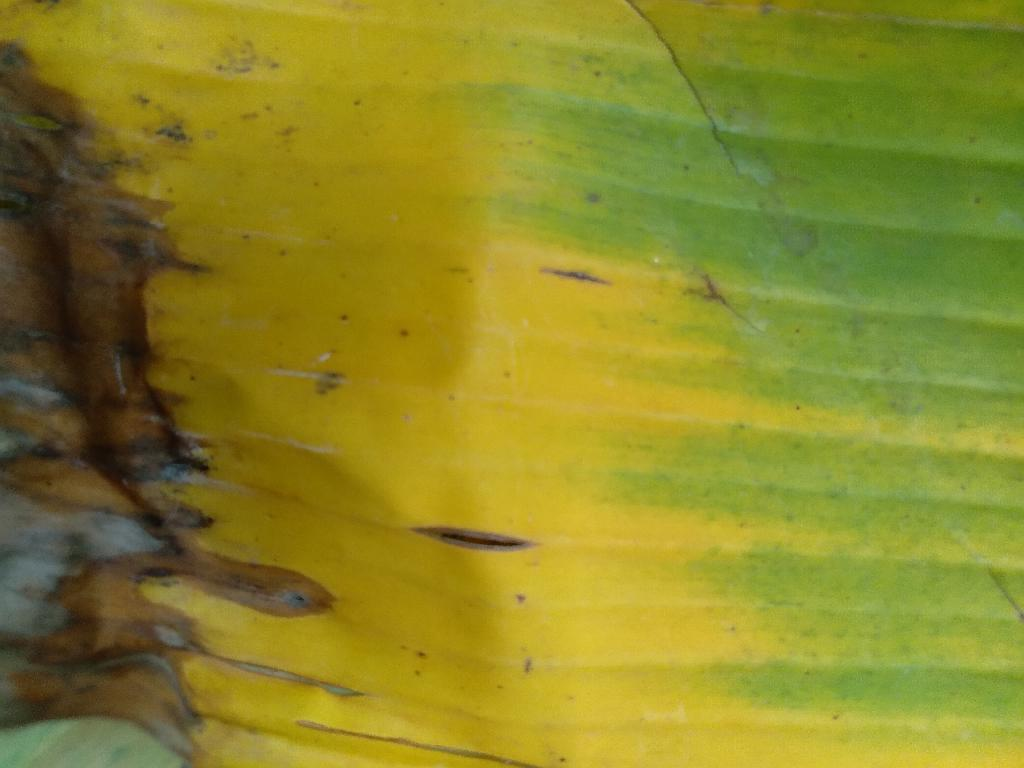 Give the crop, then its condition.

banana, fusarium wilt race 1
